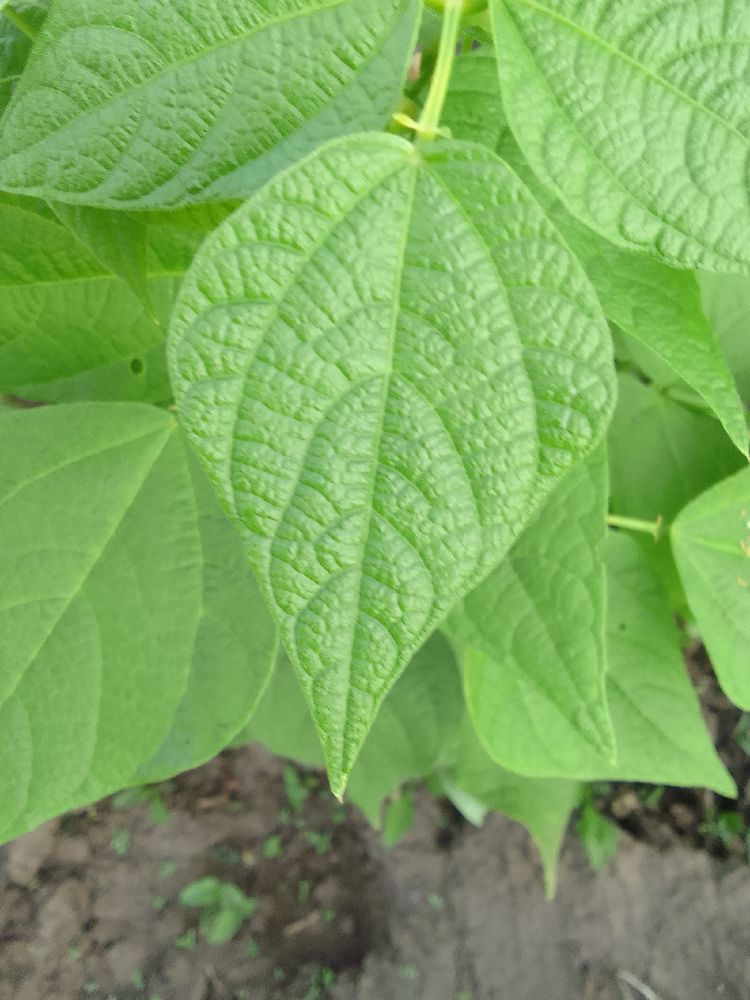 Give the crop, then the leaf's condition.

common bean, healthy
